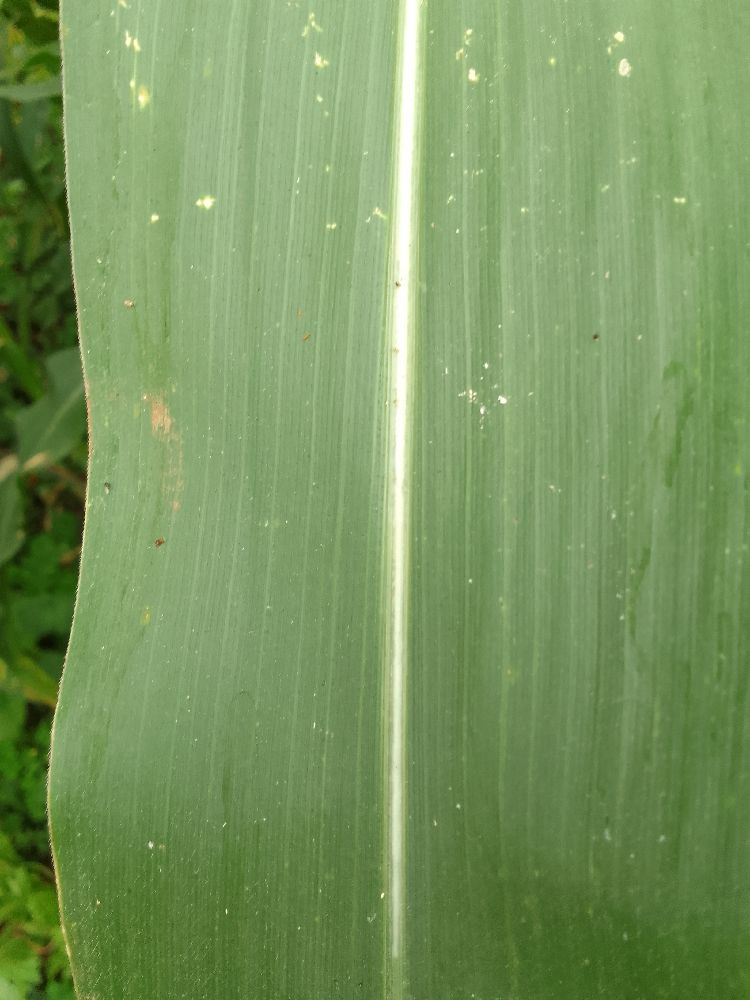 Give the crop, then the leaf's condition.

maize, healthy
